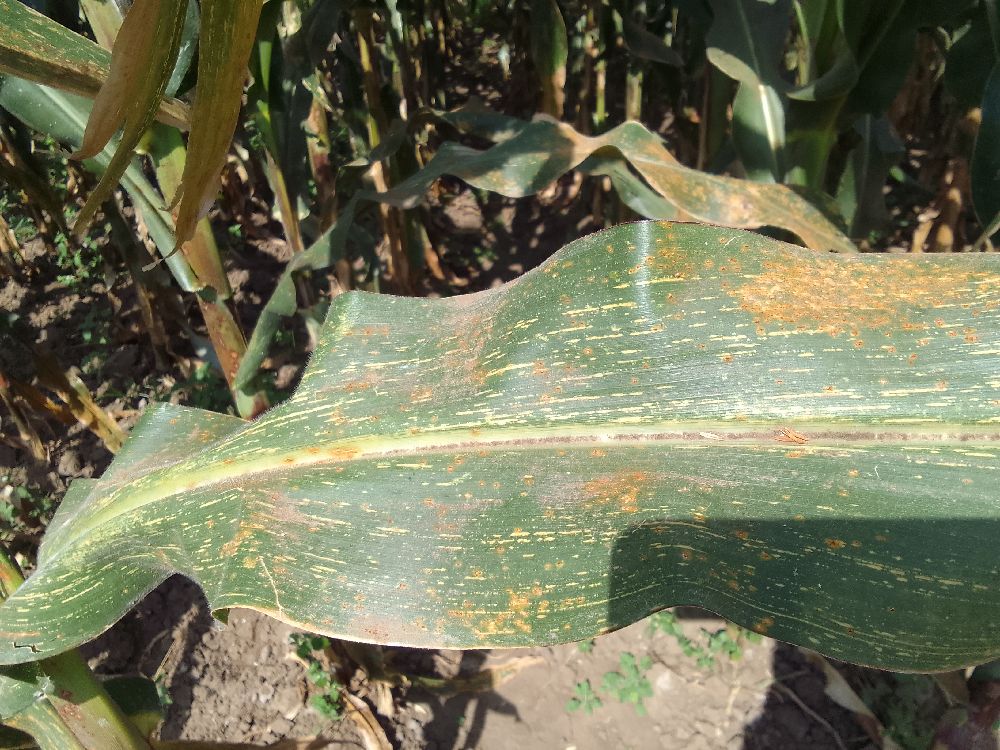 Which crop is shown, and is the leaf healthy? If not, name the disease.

maize, maize streak virus
